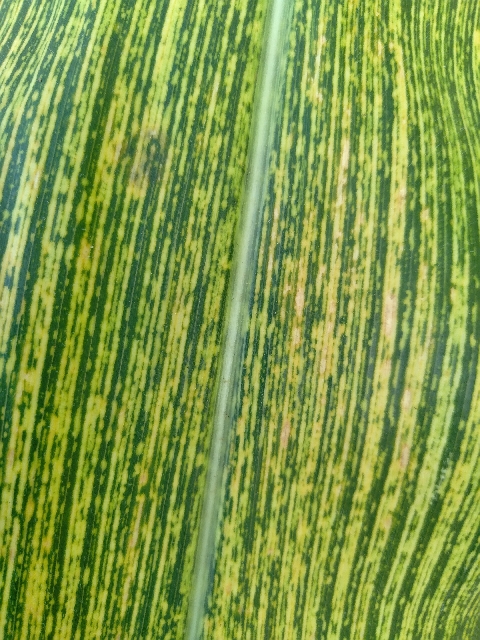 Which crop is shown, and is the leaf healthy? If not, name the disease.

maize, maize streak virus
